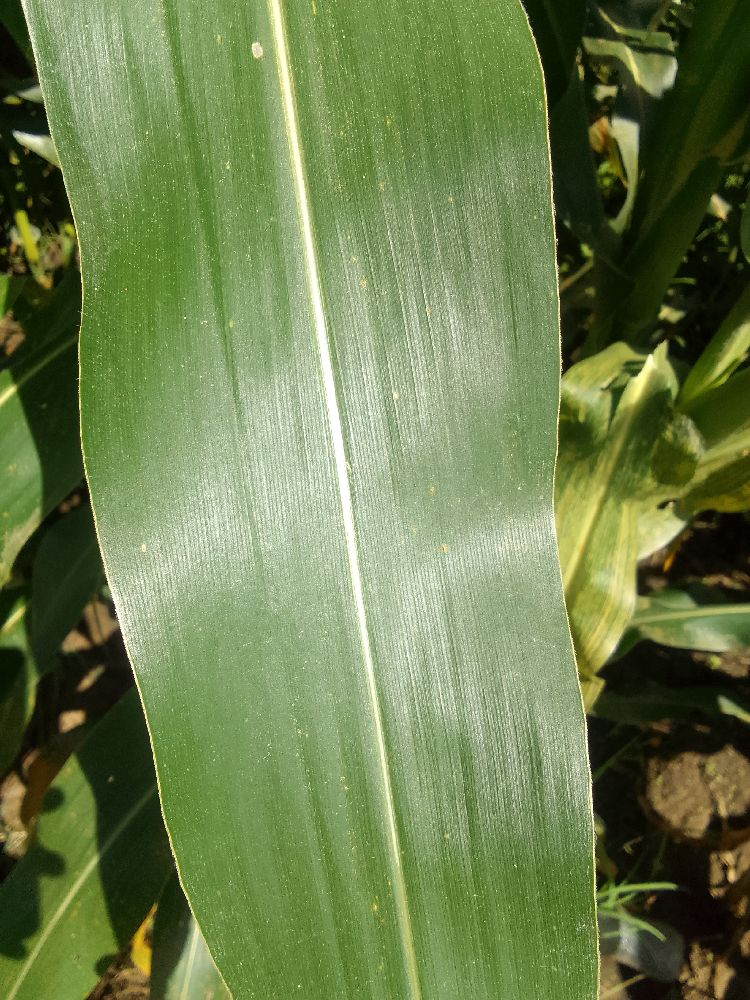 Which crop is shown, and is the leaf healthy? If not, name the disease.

maize, healthy
